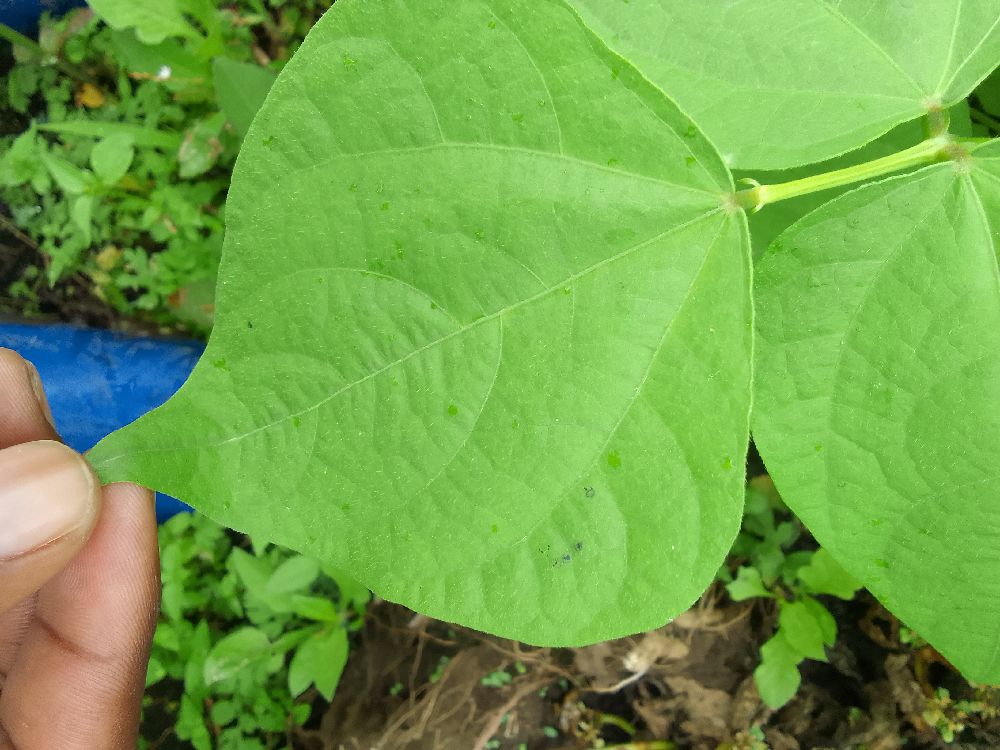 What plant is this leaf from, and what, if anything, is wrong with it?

common bean, healthy
